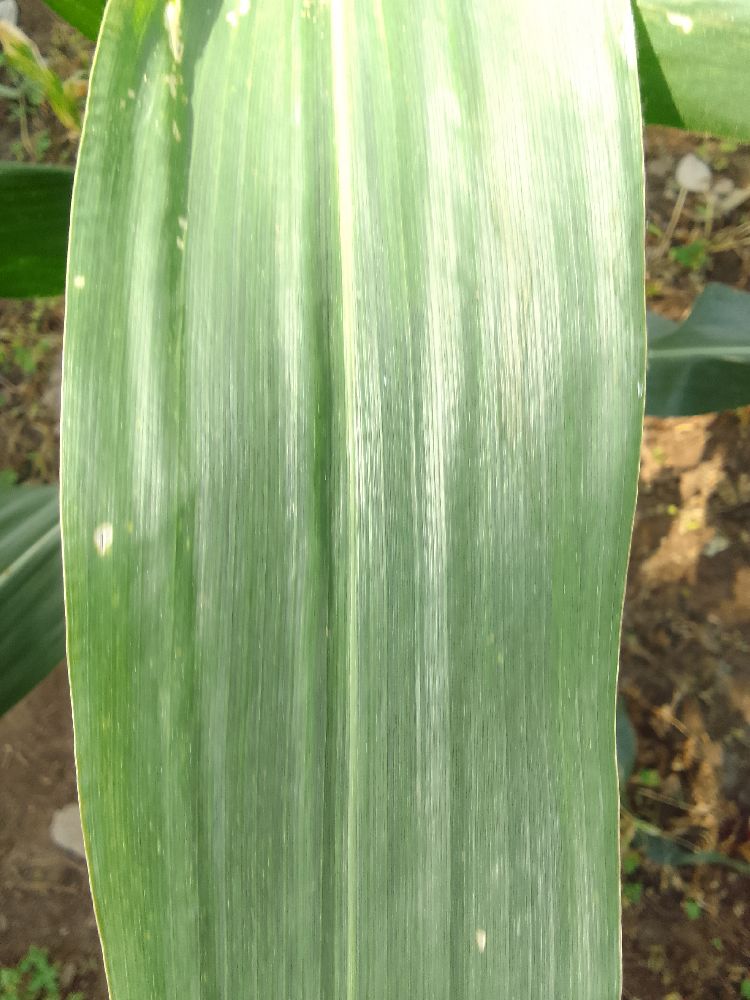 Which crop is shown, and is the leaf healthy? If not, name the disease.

maize, healthy
